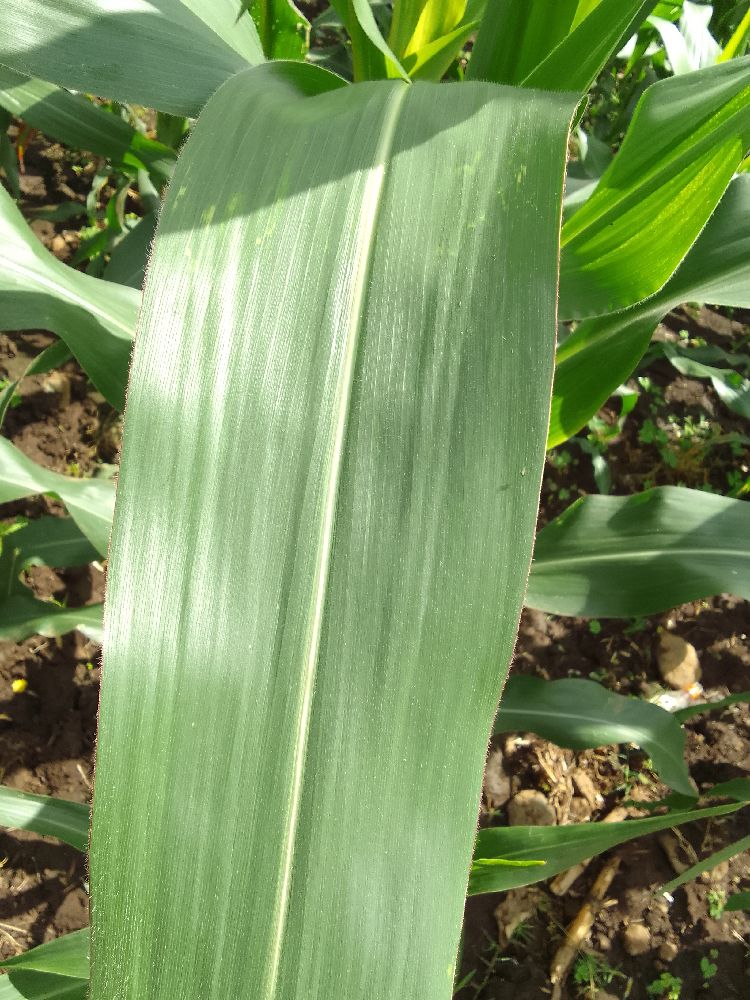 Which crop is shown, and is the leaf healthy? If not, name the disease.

maize, healthy
